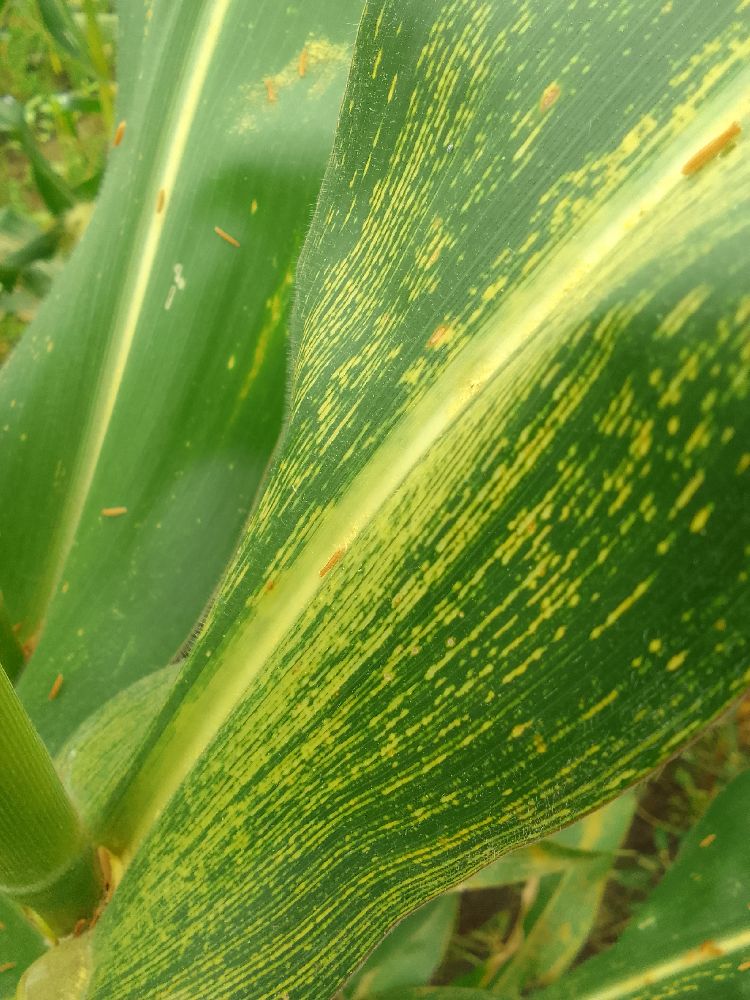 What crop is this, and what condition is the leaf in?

maize, maize streak virus
